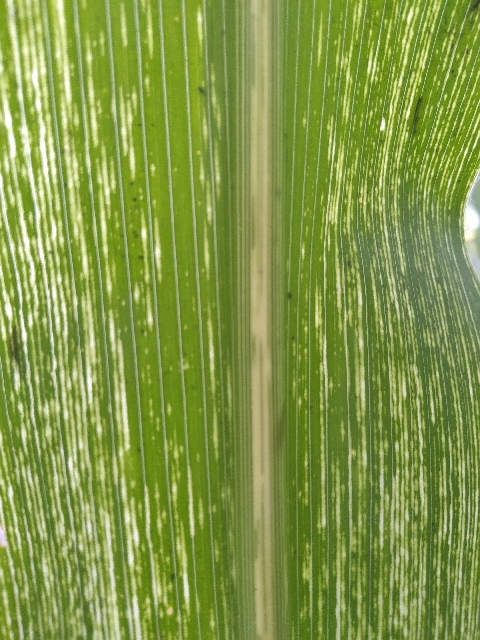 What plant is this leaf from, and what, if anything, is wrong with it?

maize, maize streak virus
